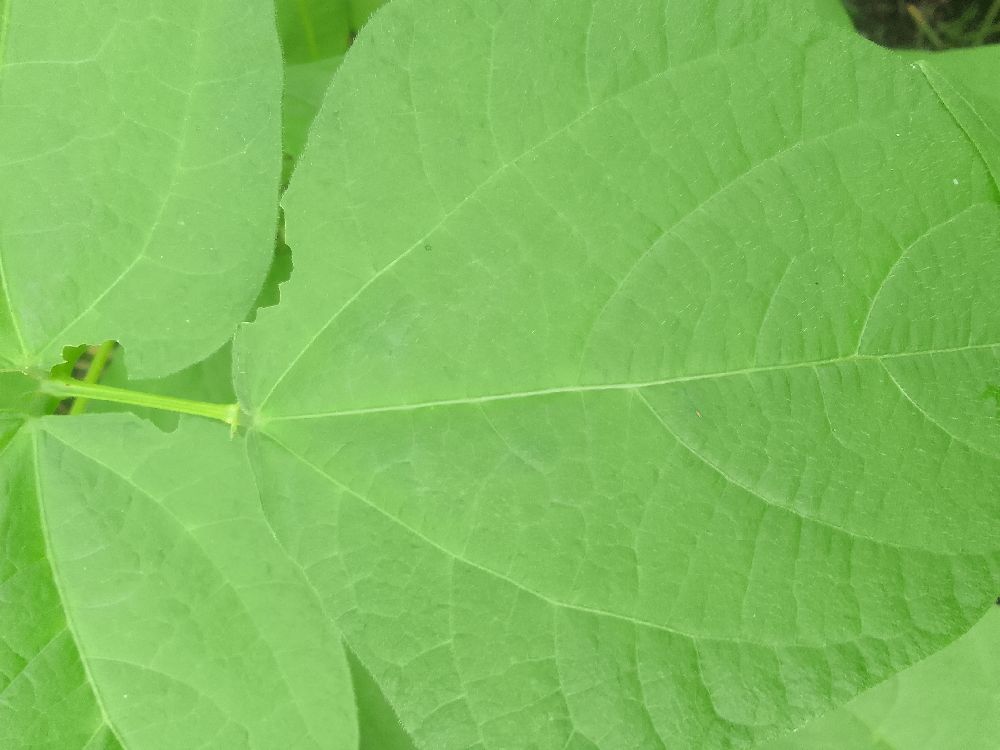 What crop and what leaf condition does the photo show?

common bean, healthy
